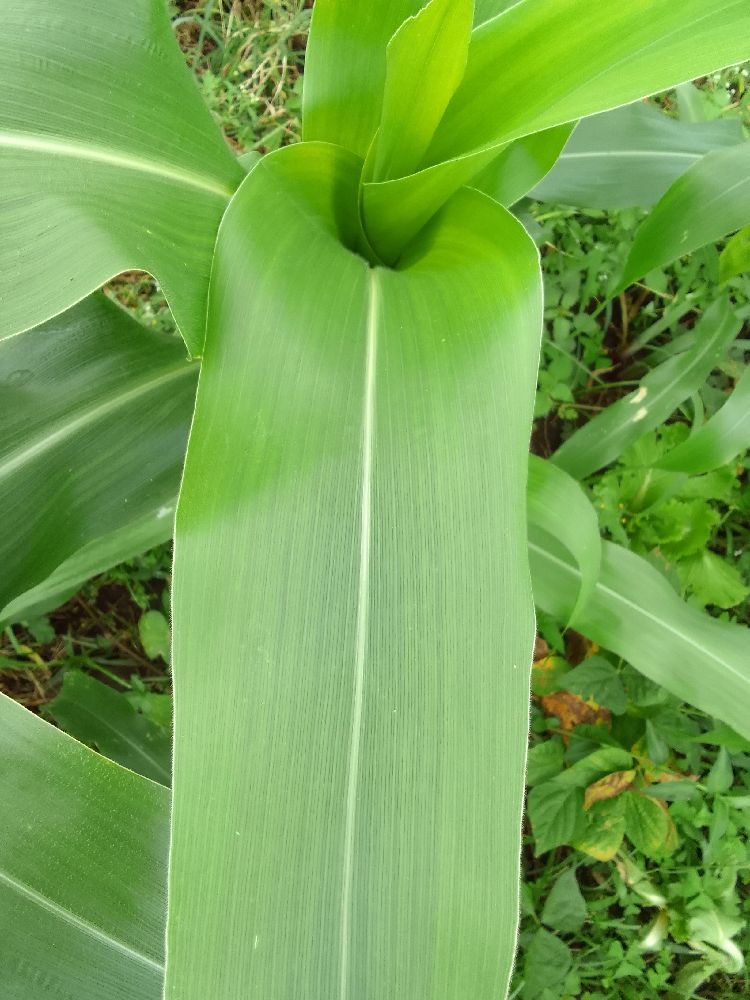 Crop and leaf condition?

maize, healthy
